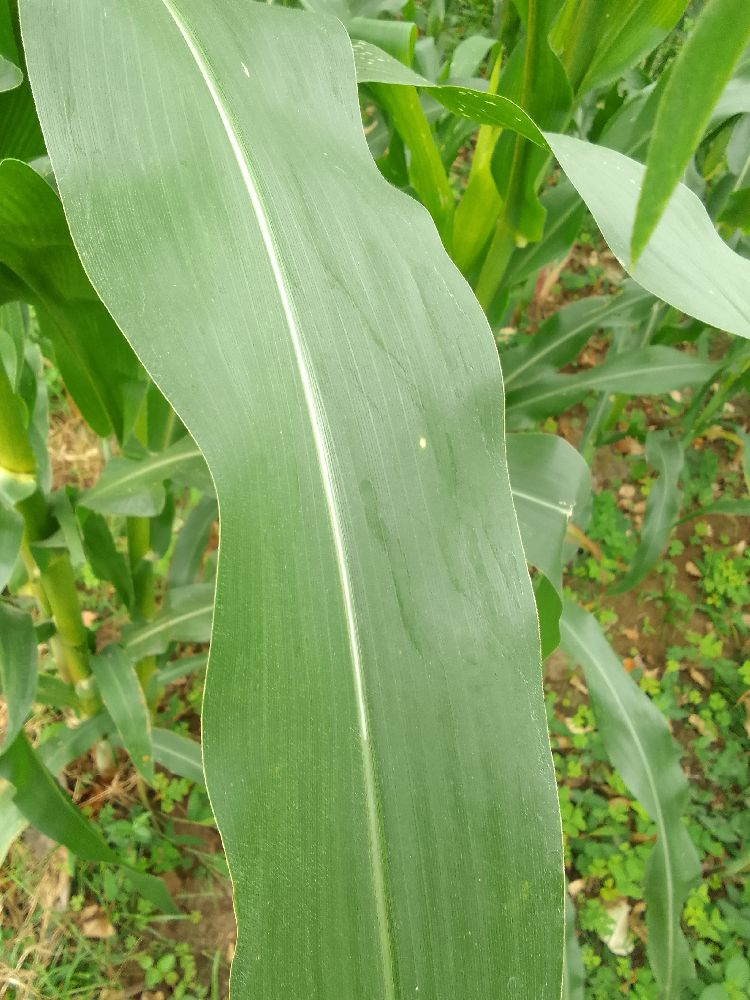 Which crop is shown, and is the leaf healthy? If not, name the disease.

maize, healthy
